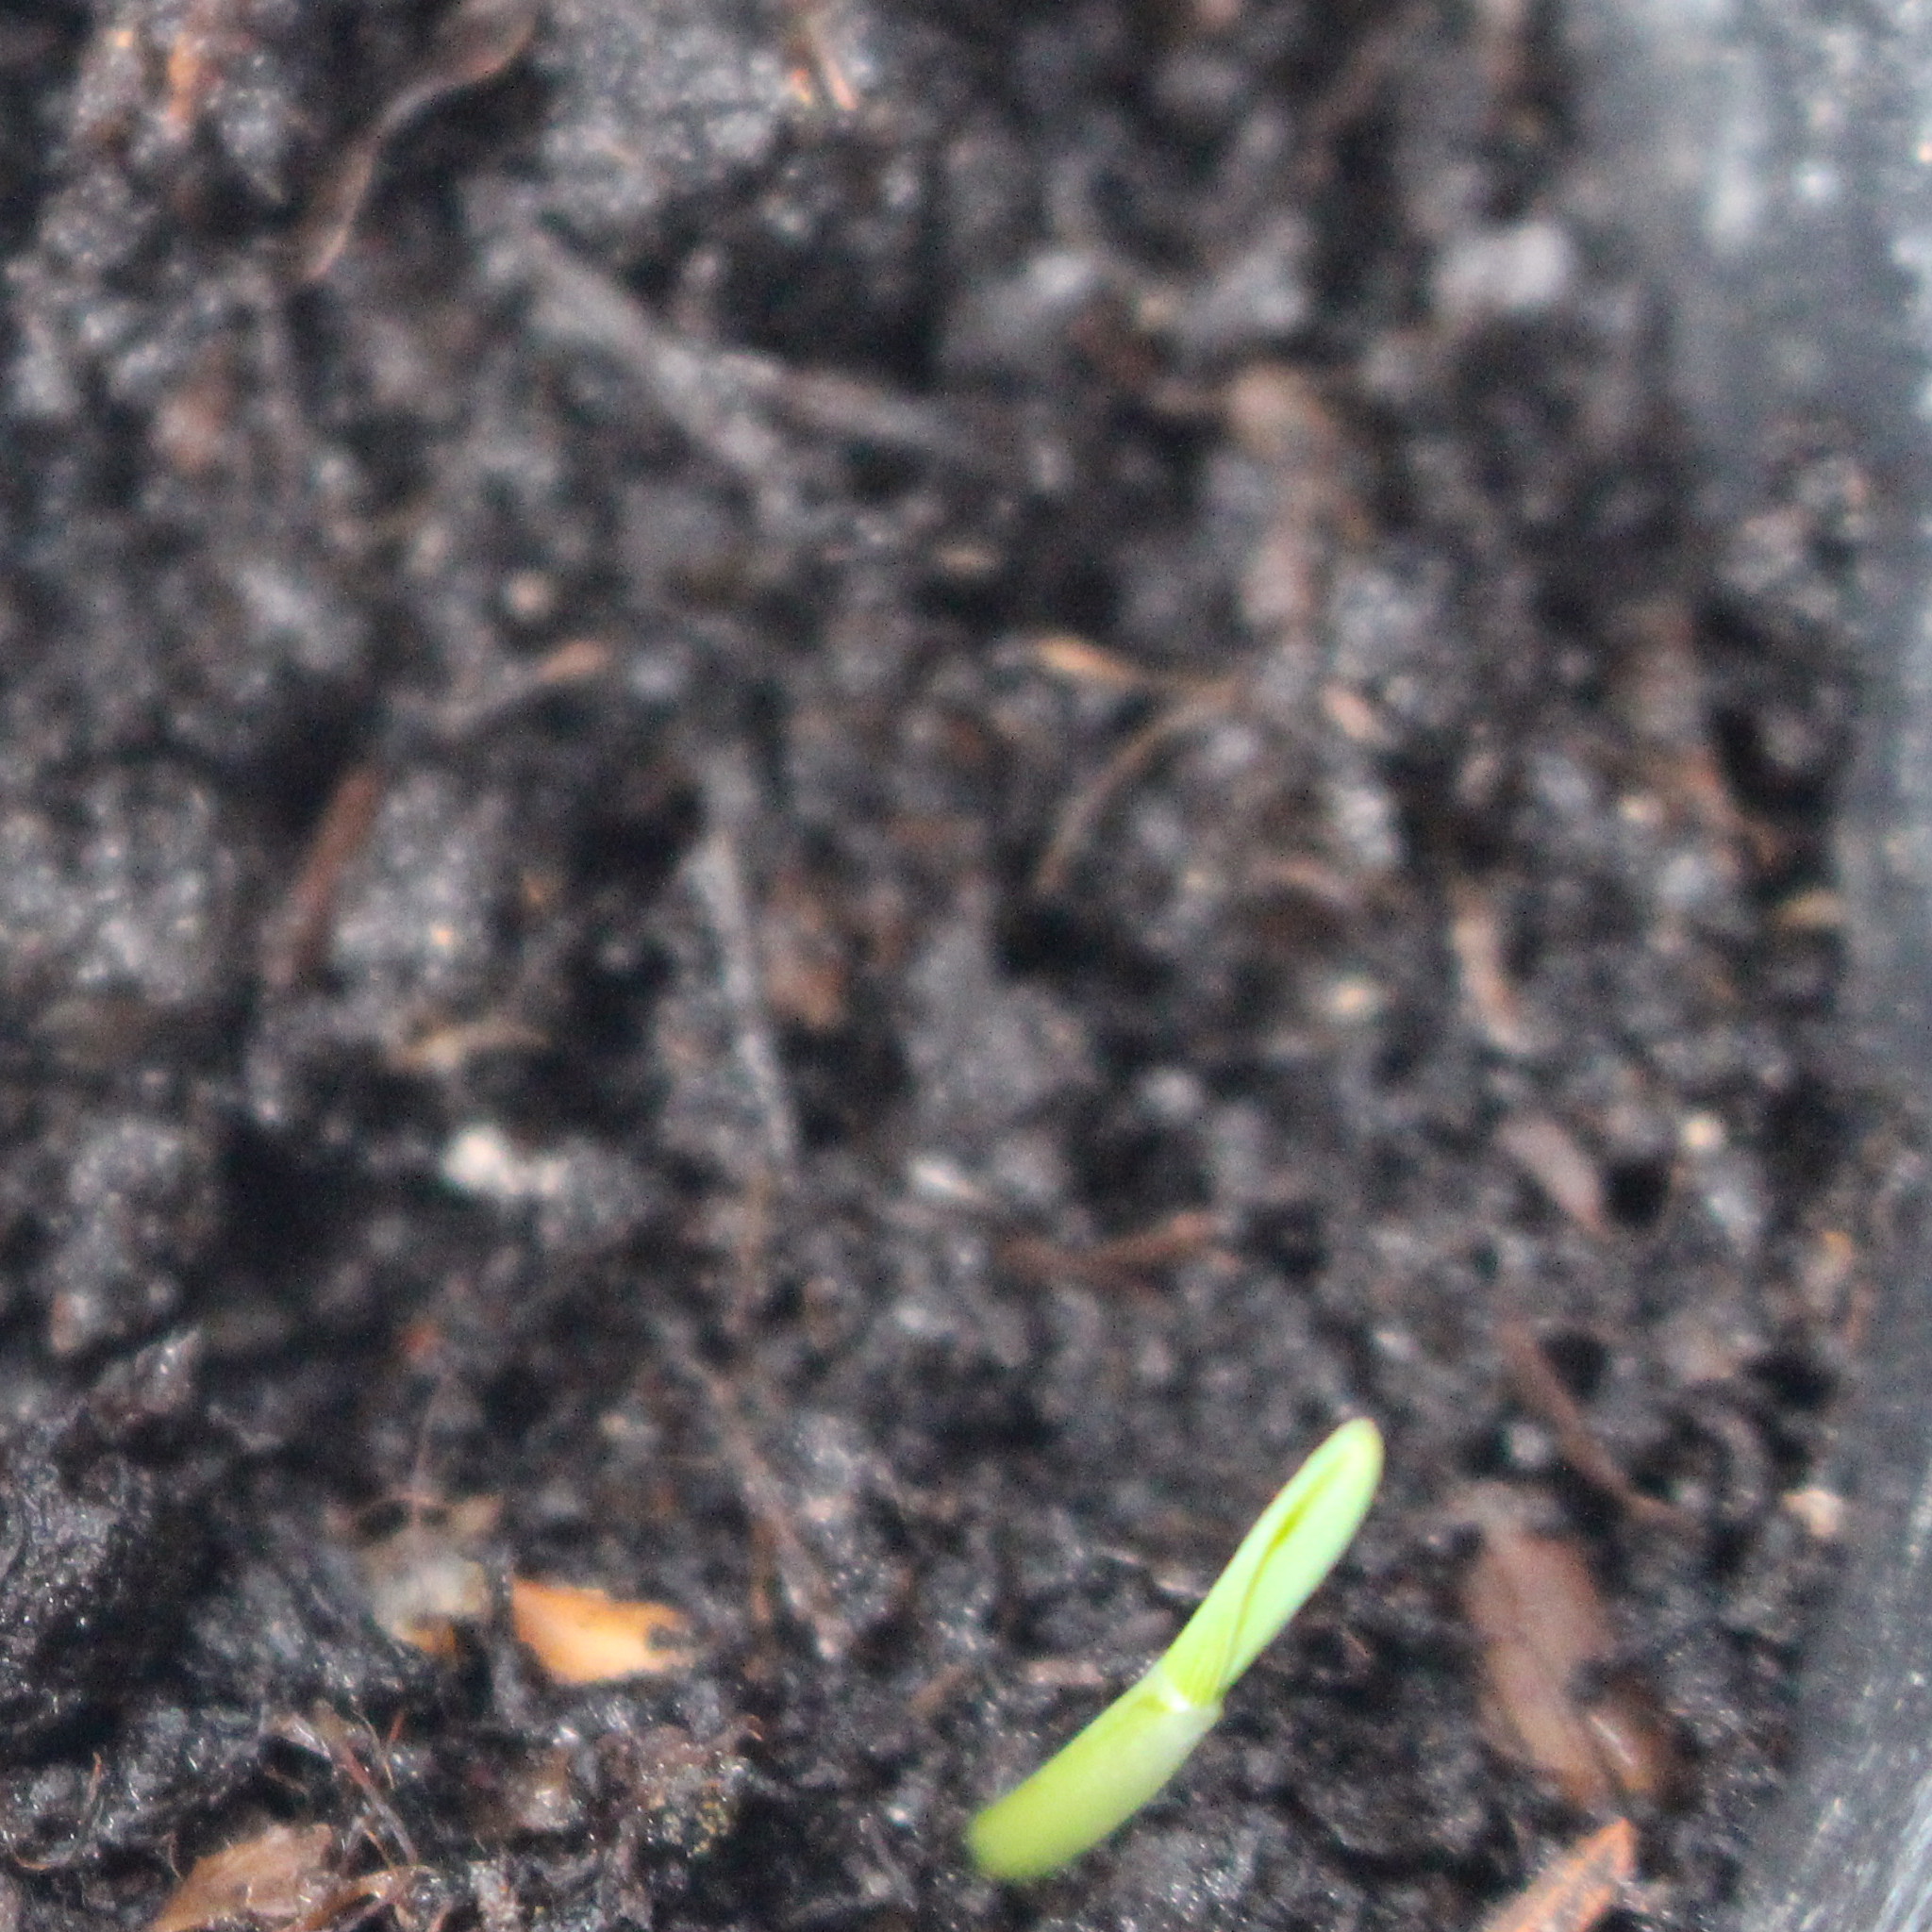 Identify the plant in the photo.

Avena sterilis
